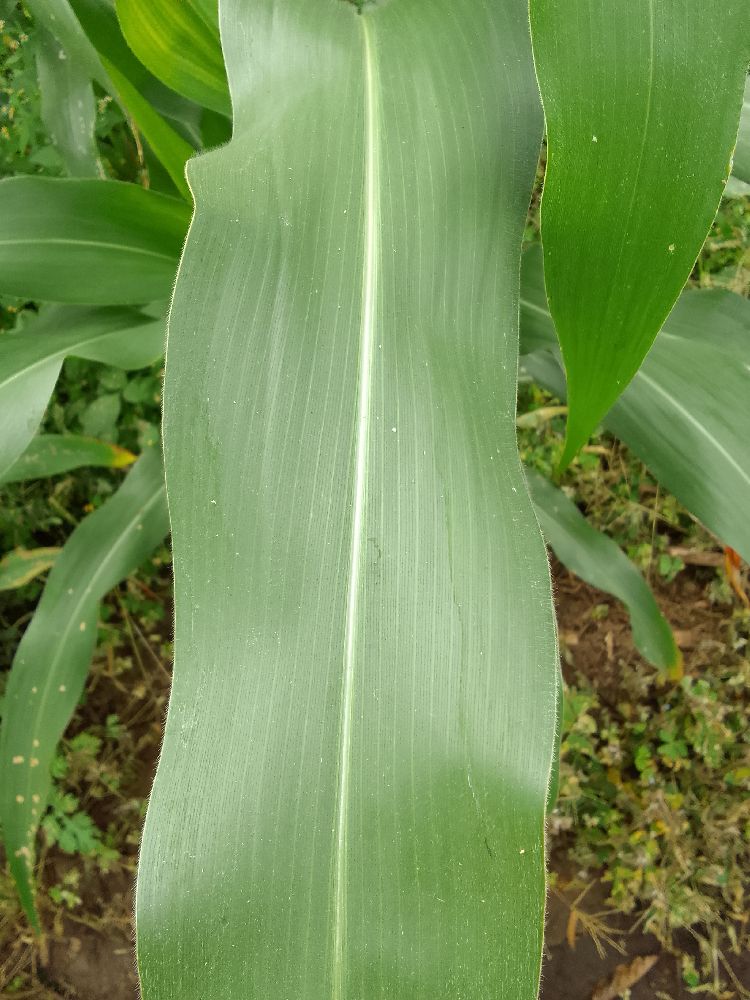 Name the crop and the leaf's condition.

maize, healthy
